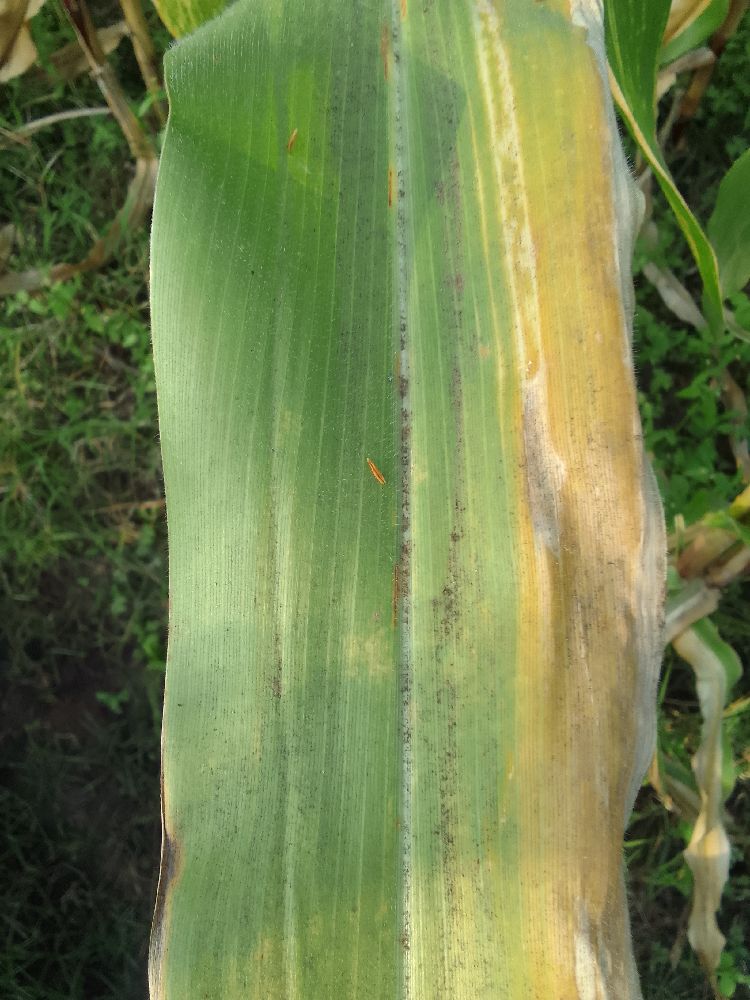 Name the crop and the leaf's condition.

maize, maize lethal necrosis
